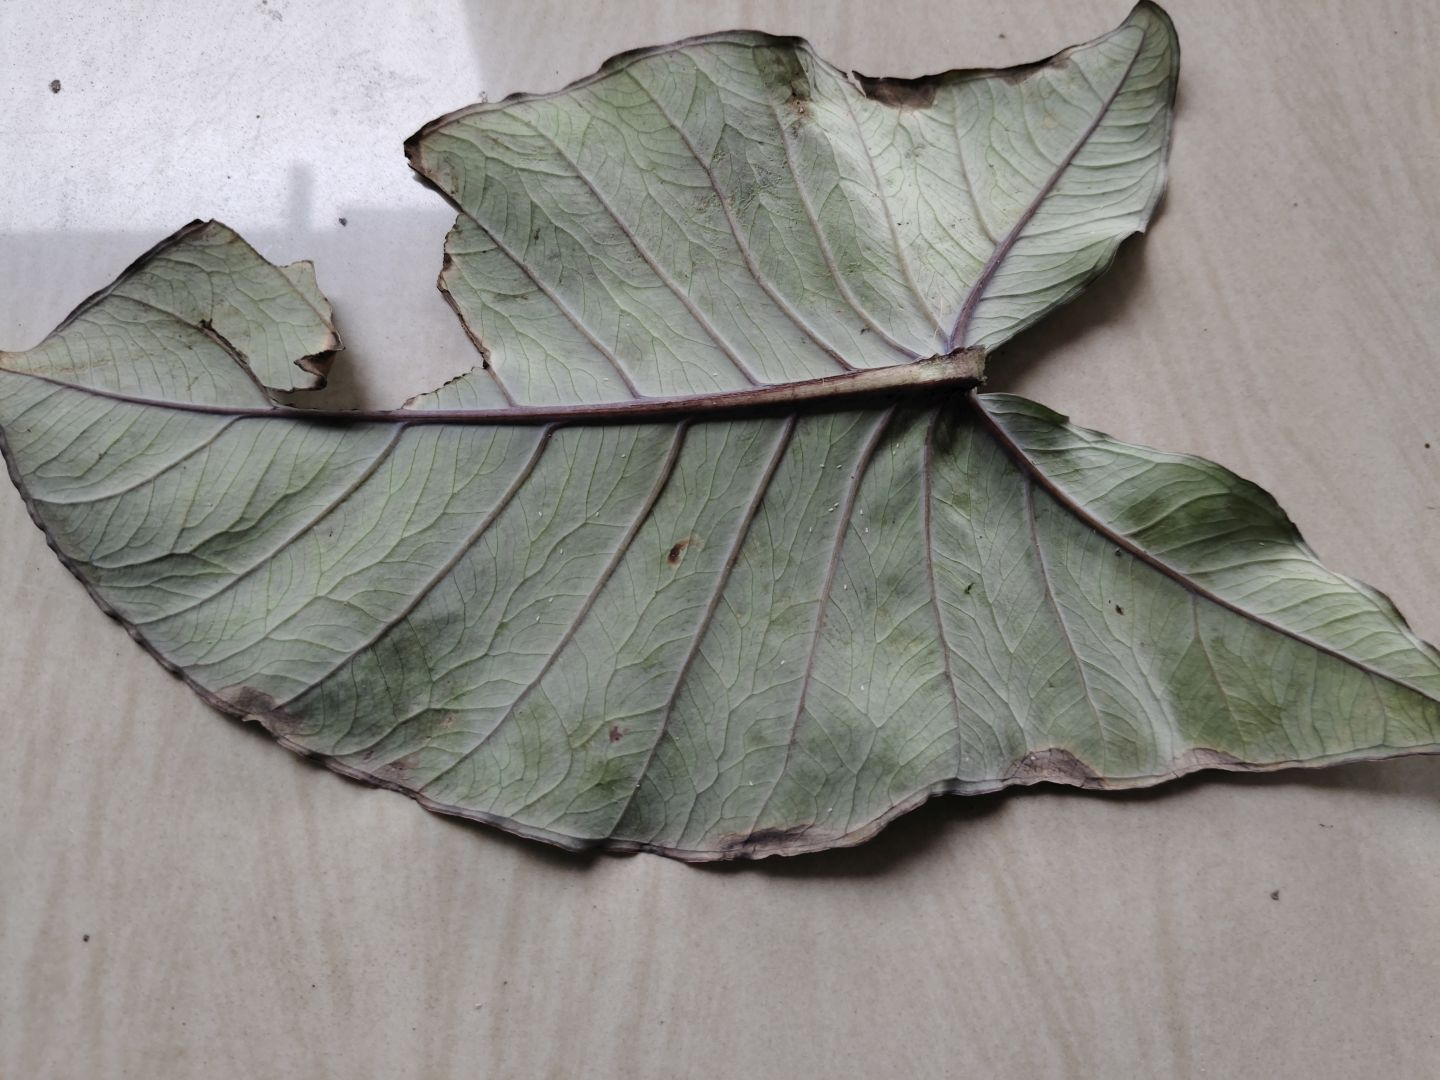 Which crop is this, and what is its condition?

taro, leaf blight
